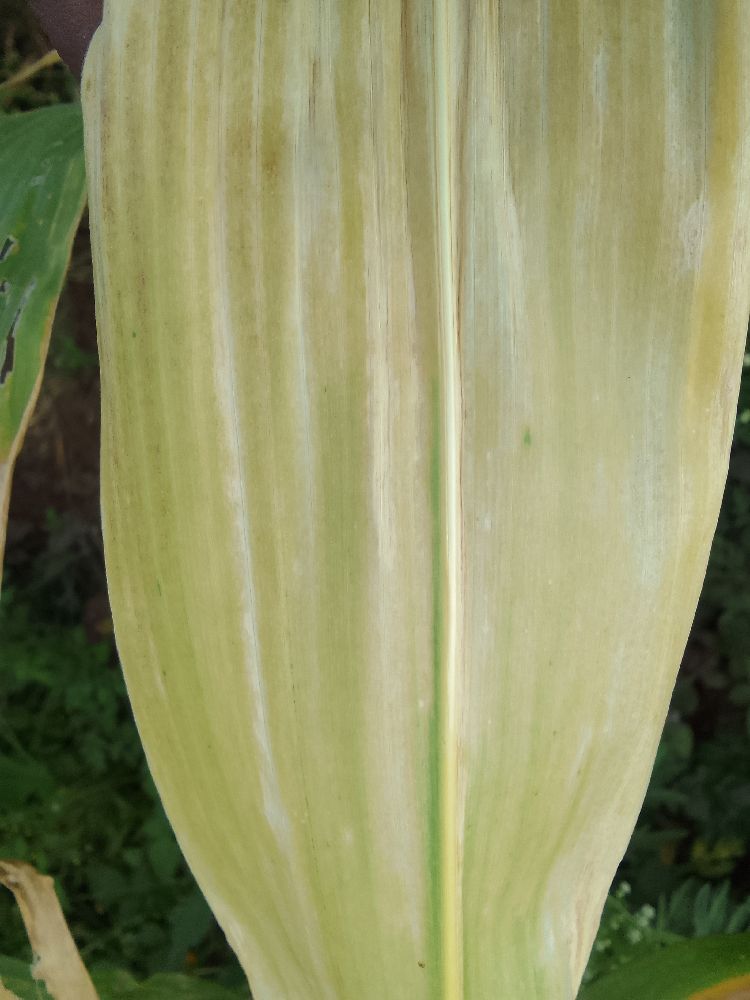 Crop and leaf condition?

maize, maize lethal necrosis
